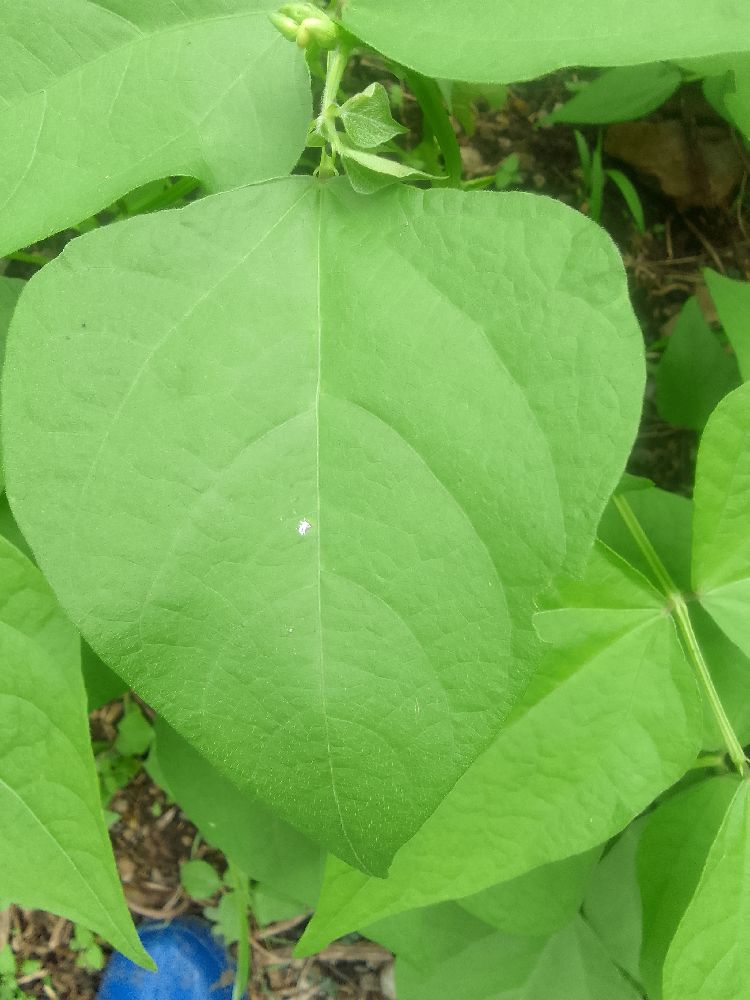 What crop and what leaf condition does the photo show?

common bean, healthy
